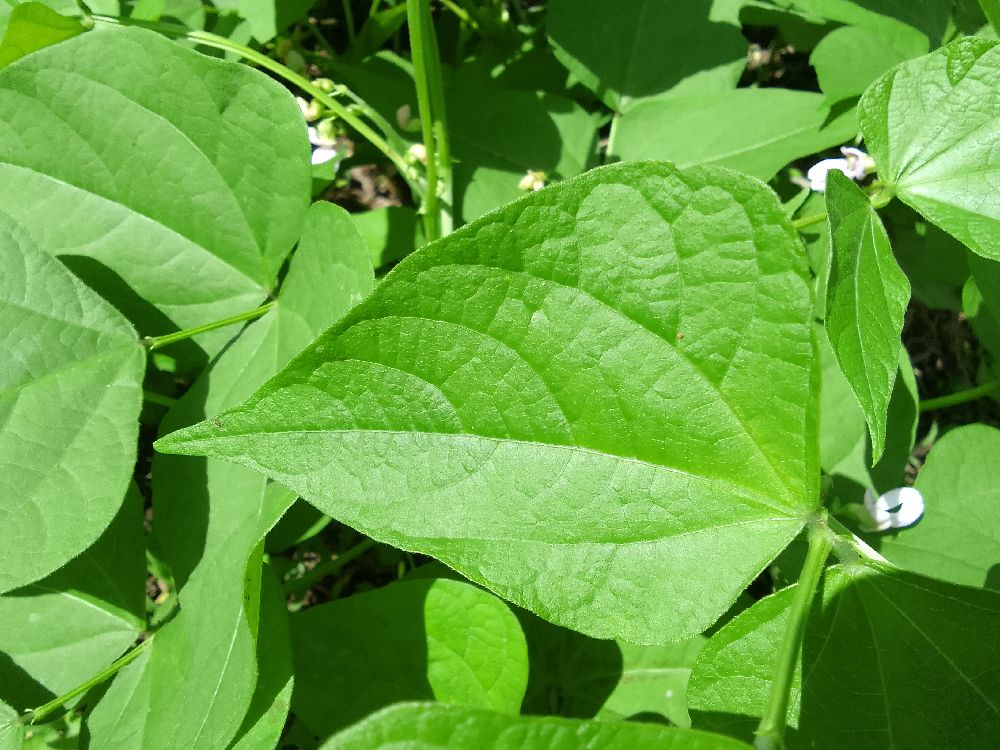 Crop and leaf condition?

common bean, healthy
